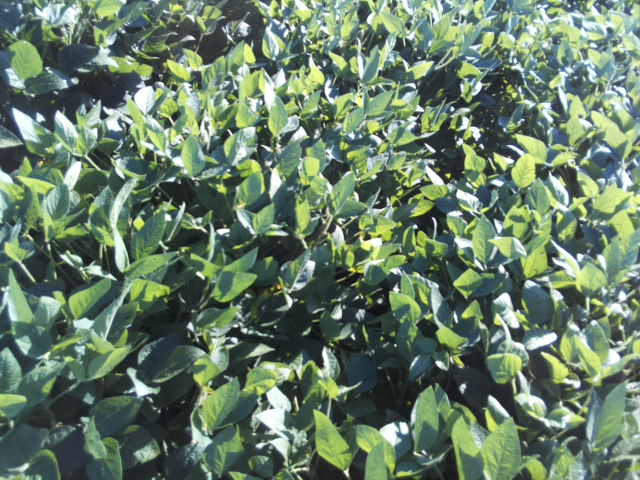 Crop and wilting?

soybean, leaflets folding inward at secondary pulvinus with no turgor loss in leaflets or petioles
